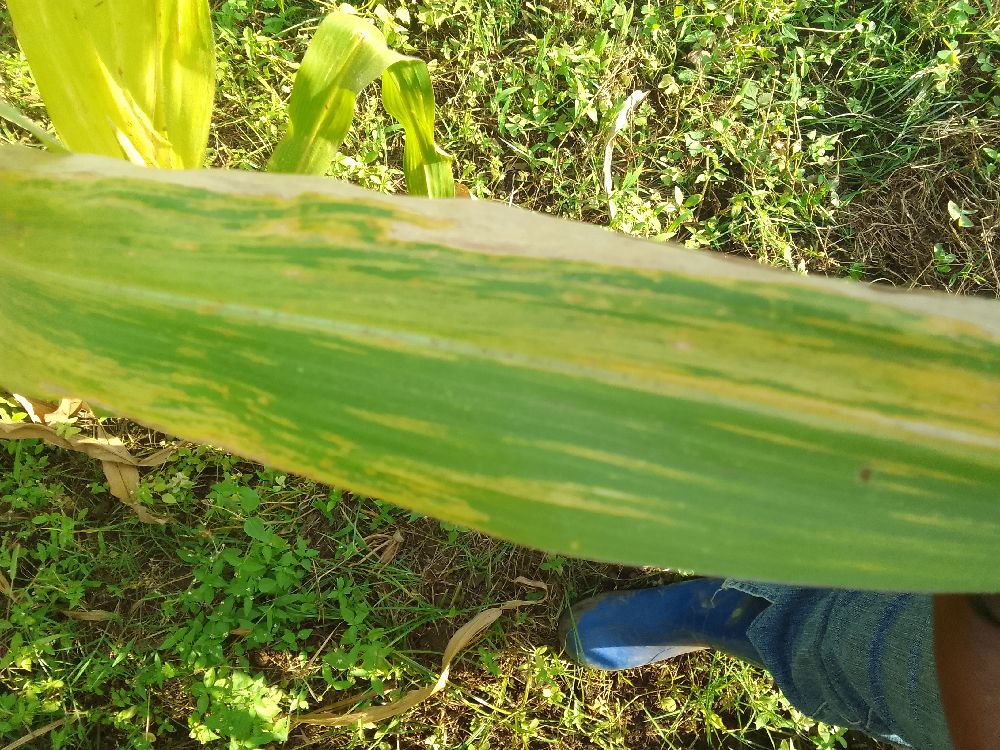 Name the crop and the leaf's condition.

maize, maize lethal necrosis
